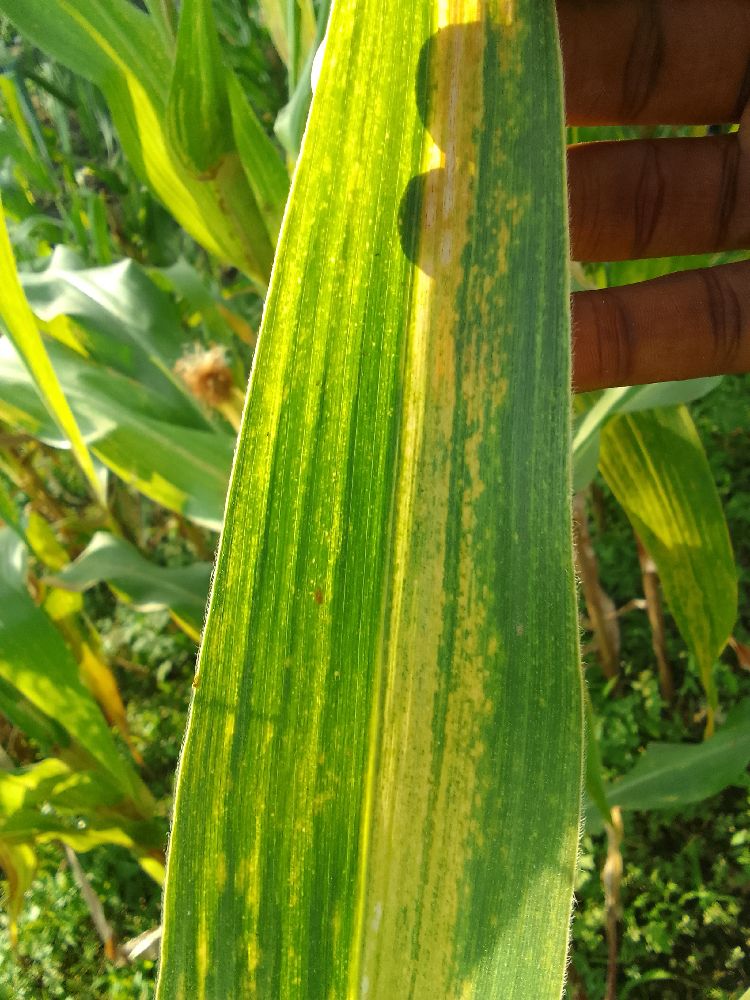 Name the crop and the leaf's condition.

maize, maize lethal necrosis
